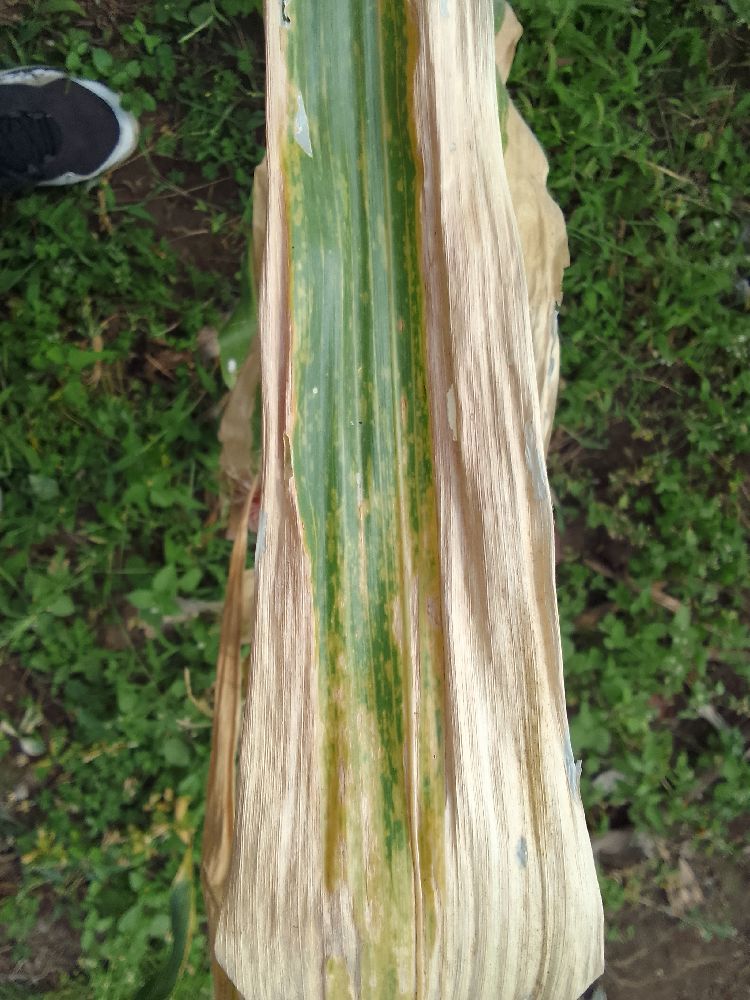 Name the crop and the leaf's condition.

maize, maize lethal necrosis
